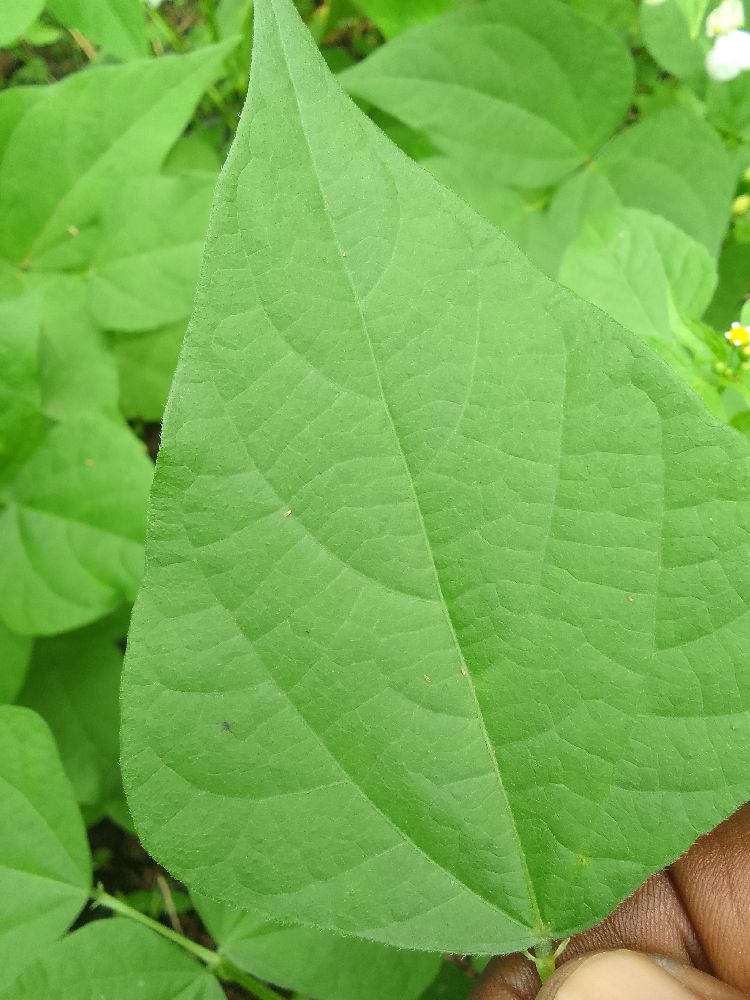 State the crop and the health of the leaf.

common bean, healthy
